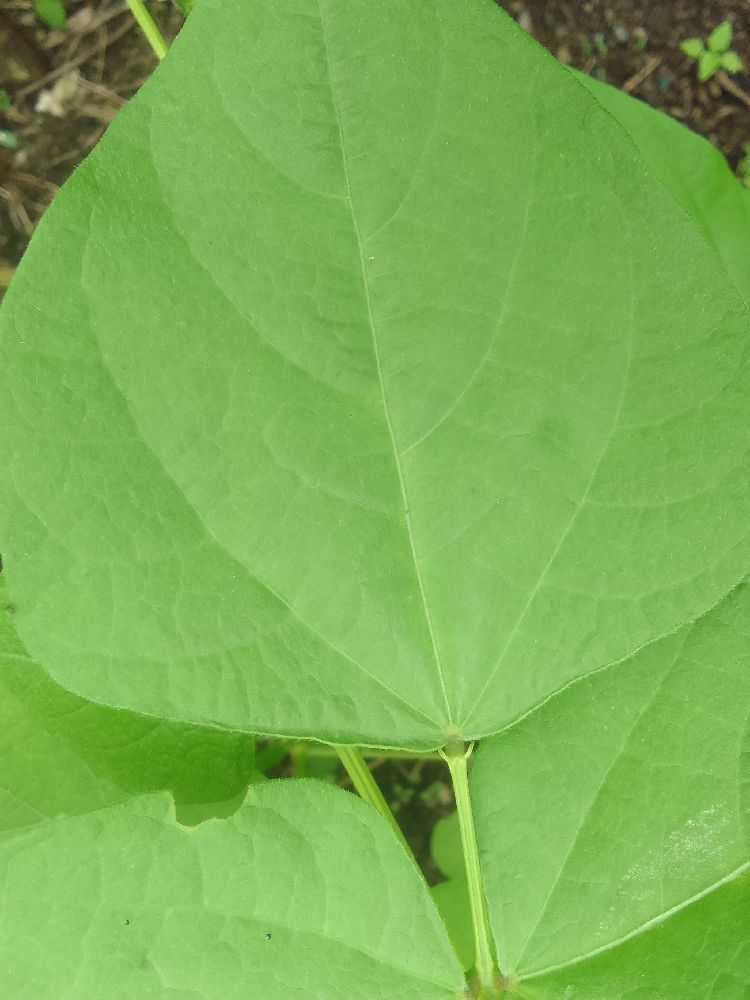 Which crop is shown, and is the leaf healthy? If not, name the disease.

common bean, healthy
